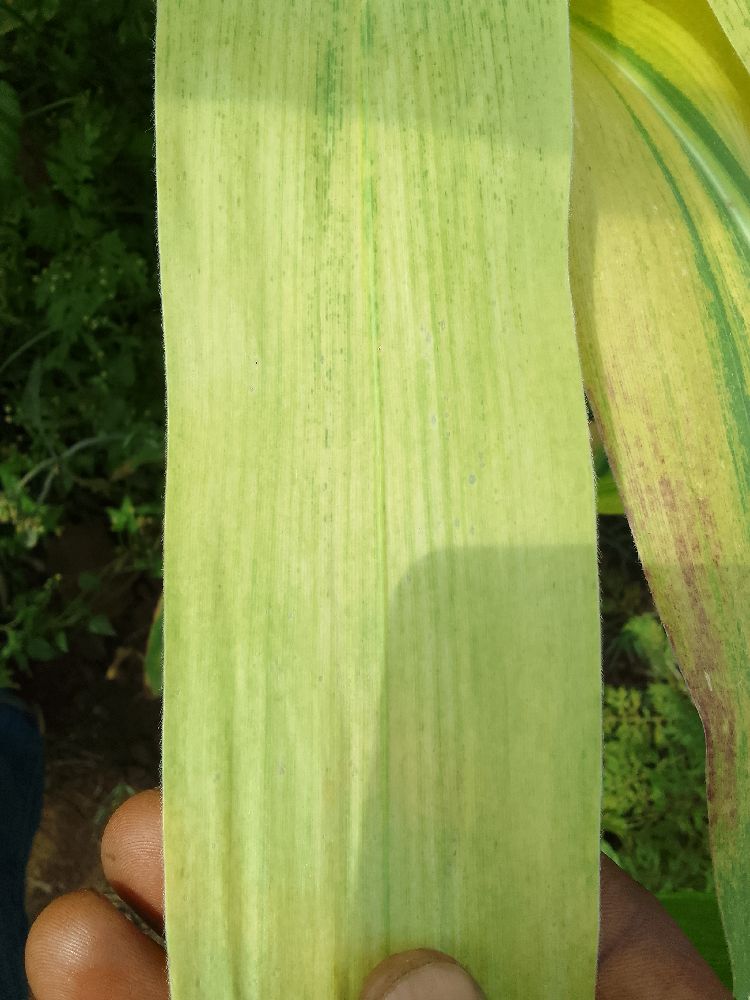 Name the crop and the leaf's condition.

maize, maize lethal necrosis
